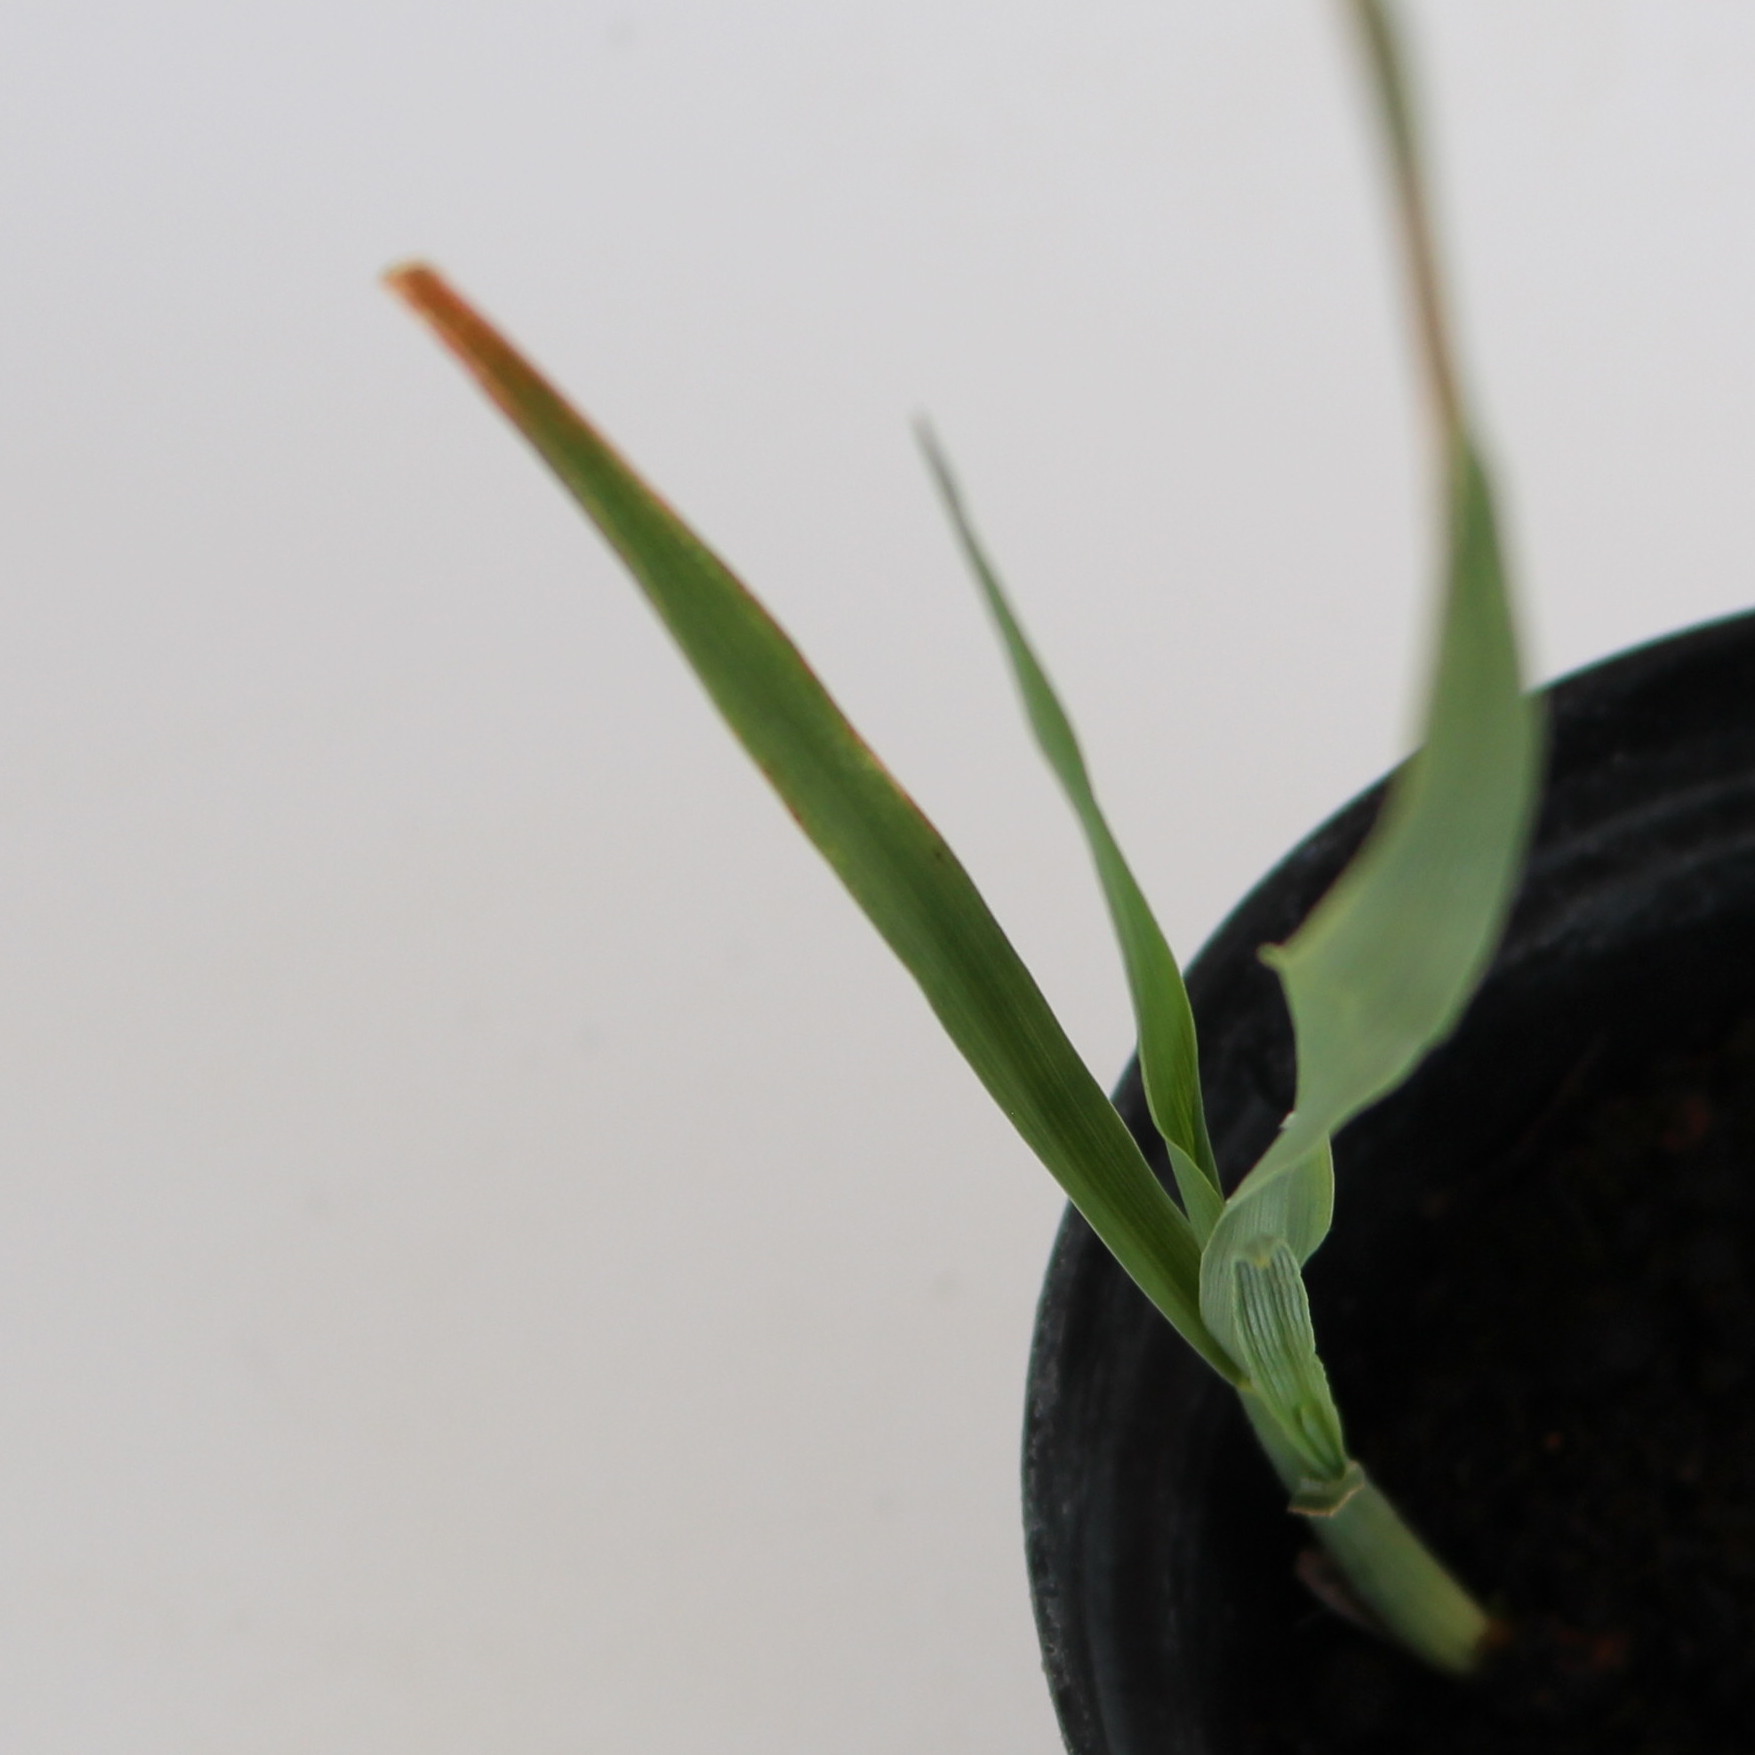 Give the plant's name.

Avena sterilis
